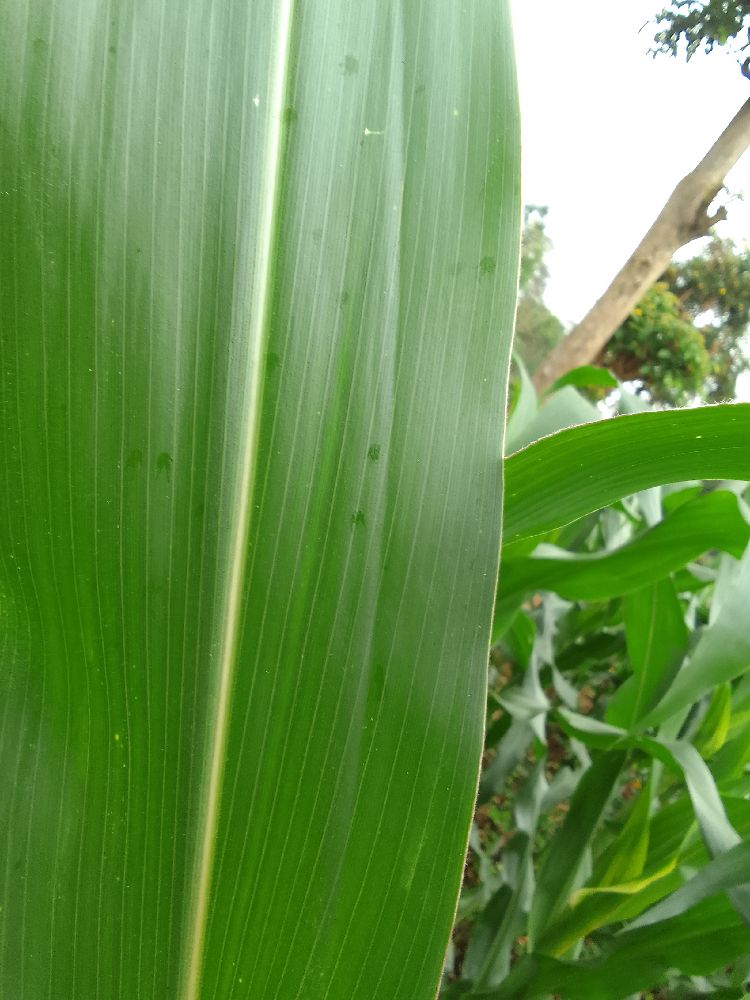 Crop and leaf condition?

maize, healthy
